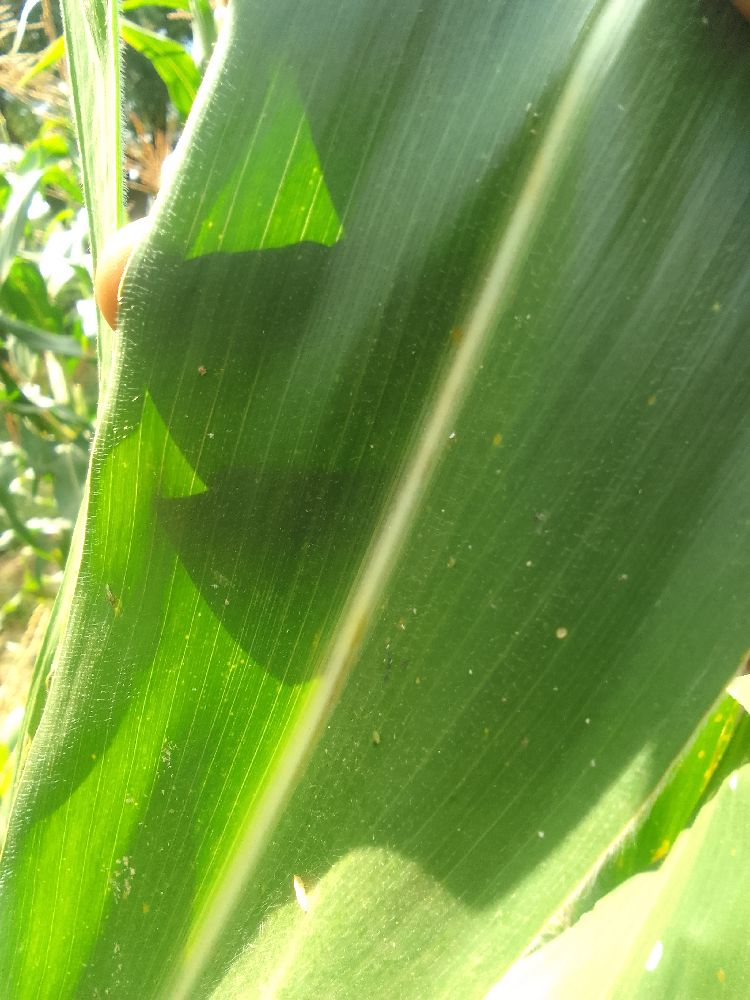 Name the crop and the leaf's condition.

maize, healthy
